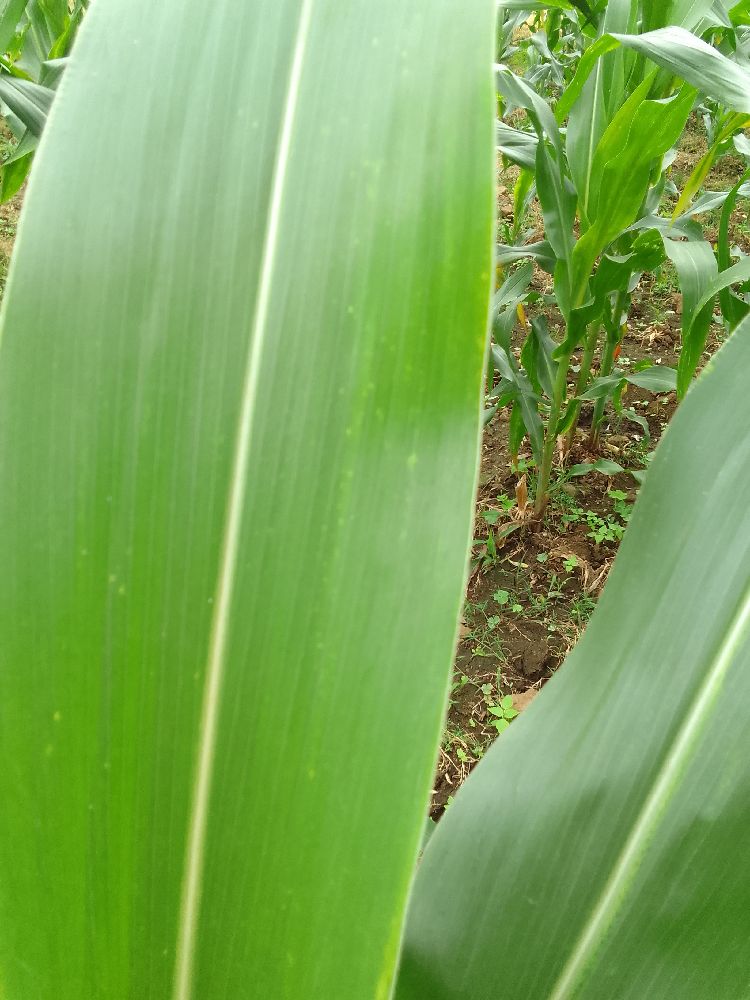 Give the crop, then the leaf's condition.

maize, healthy
